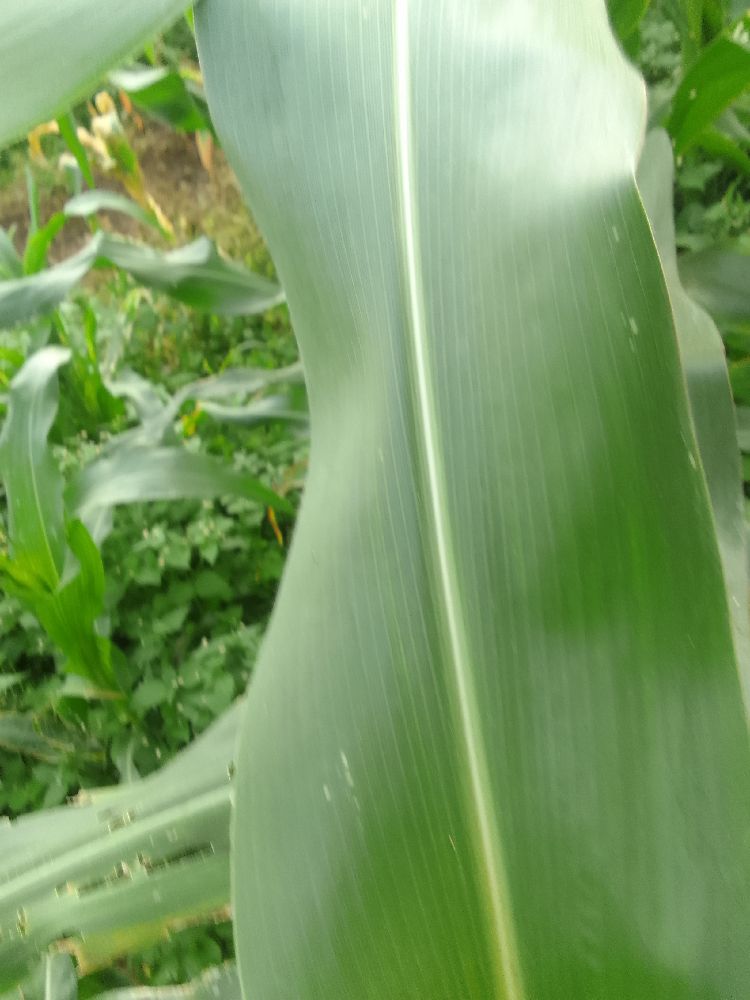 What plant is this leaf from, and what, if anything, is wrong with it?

maize, healthy
